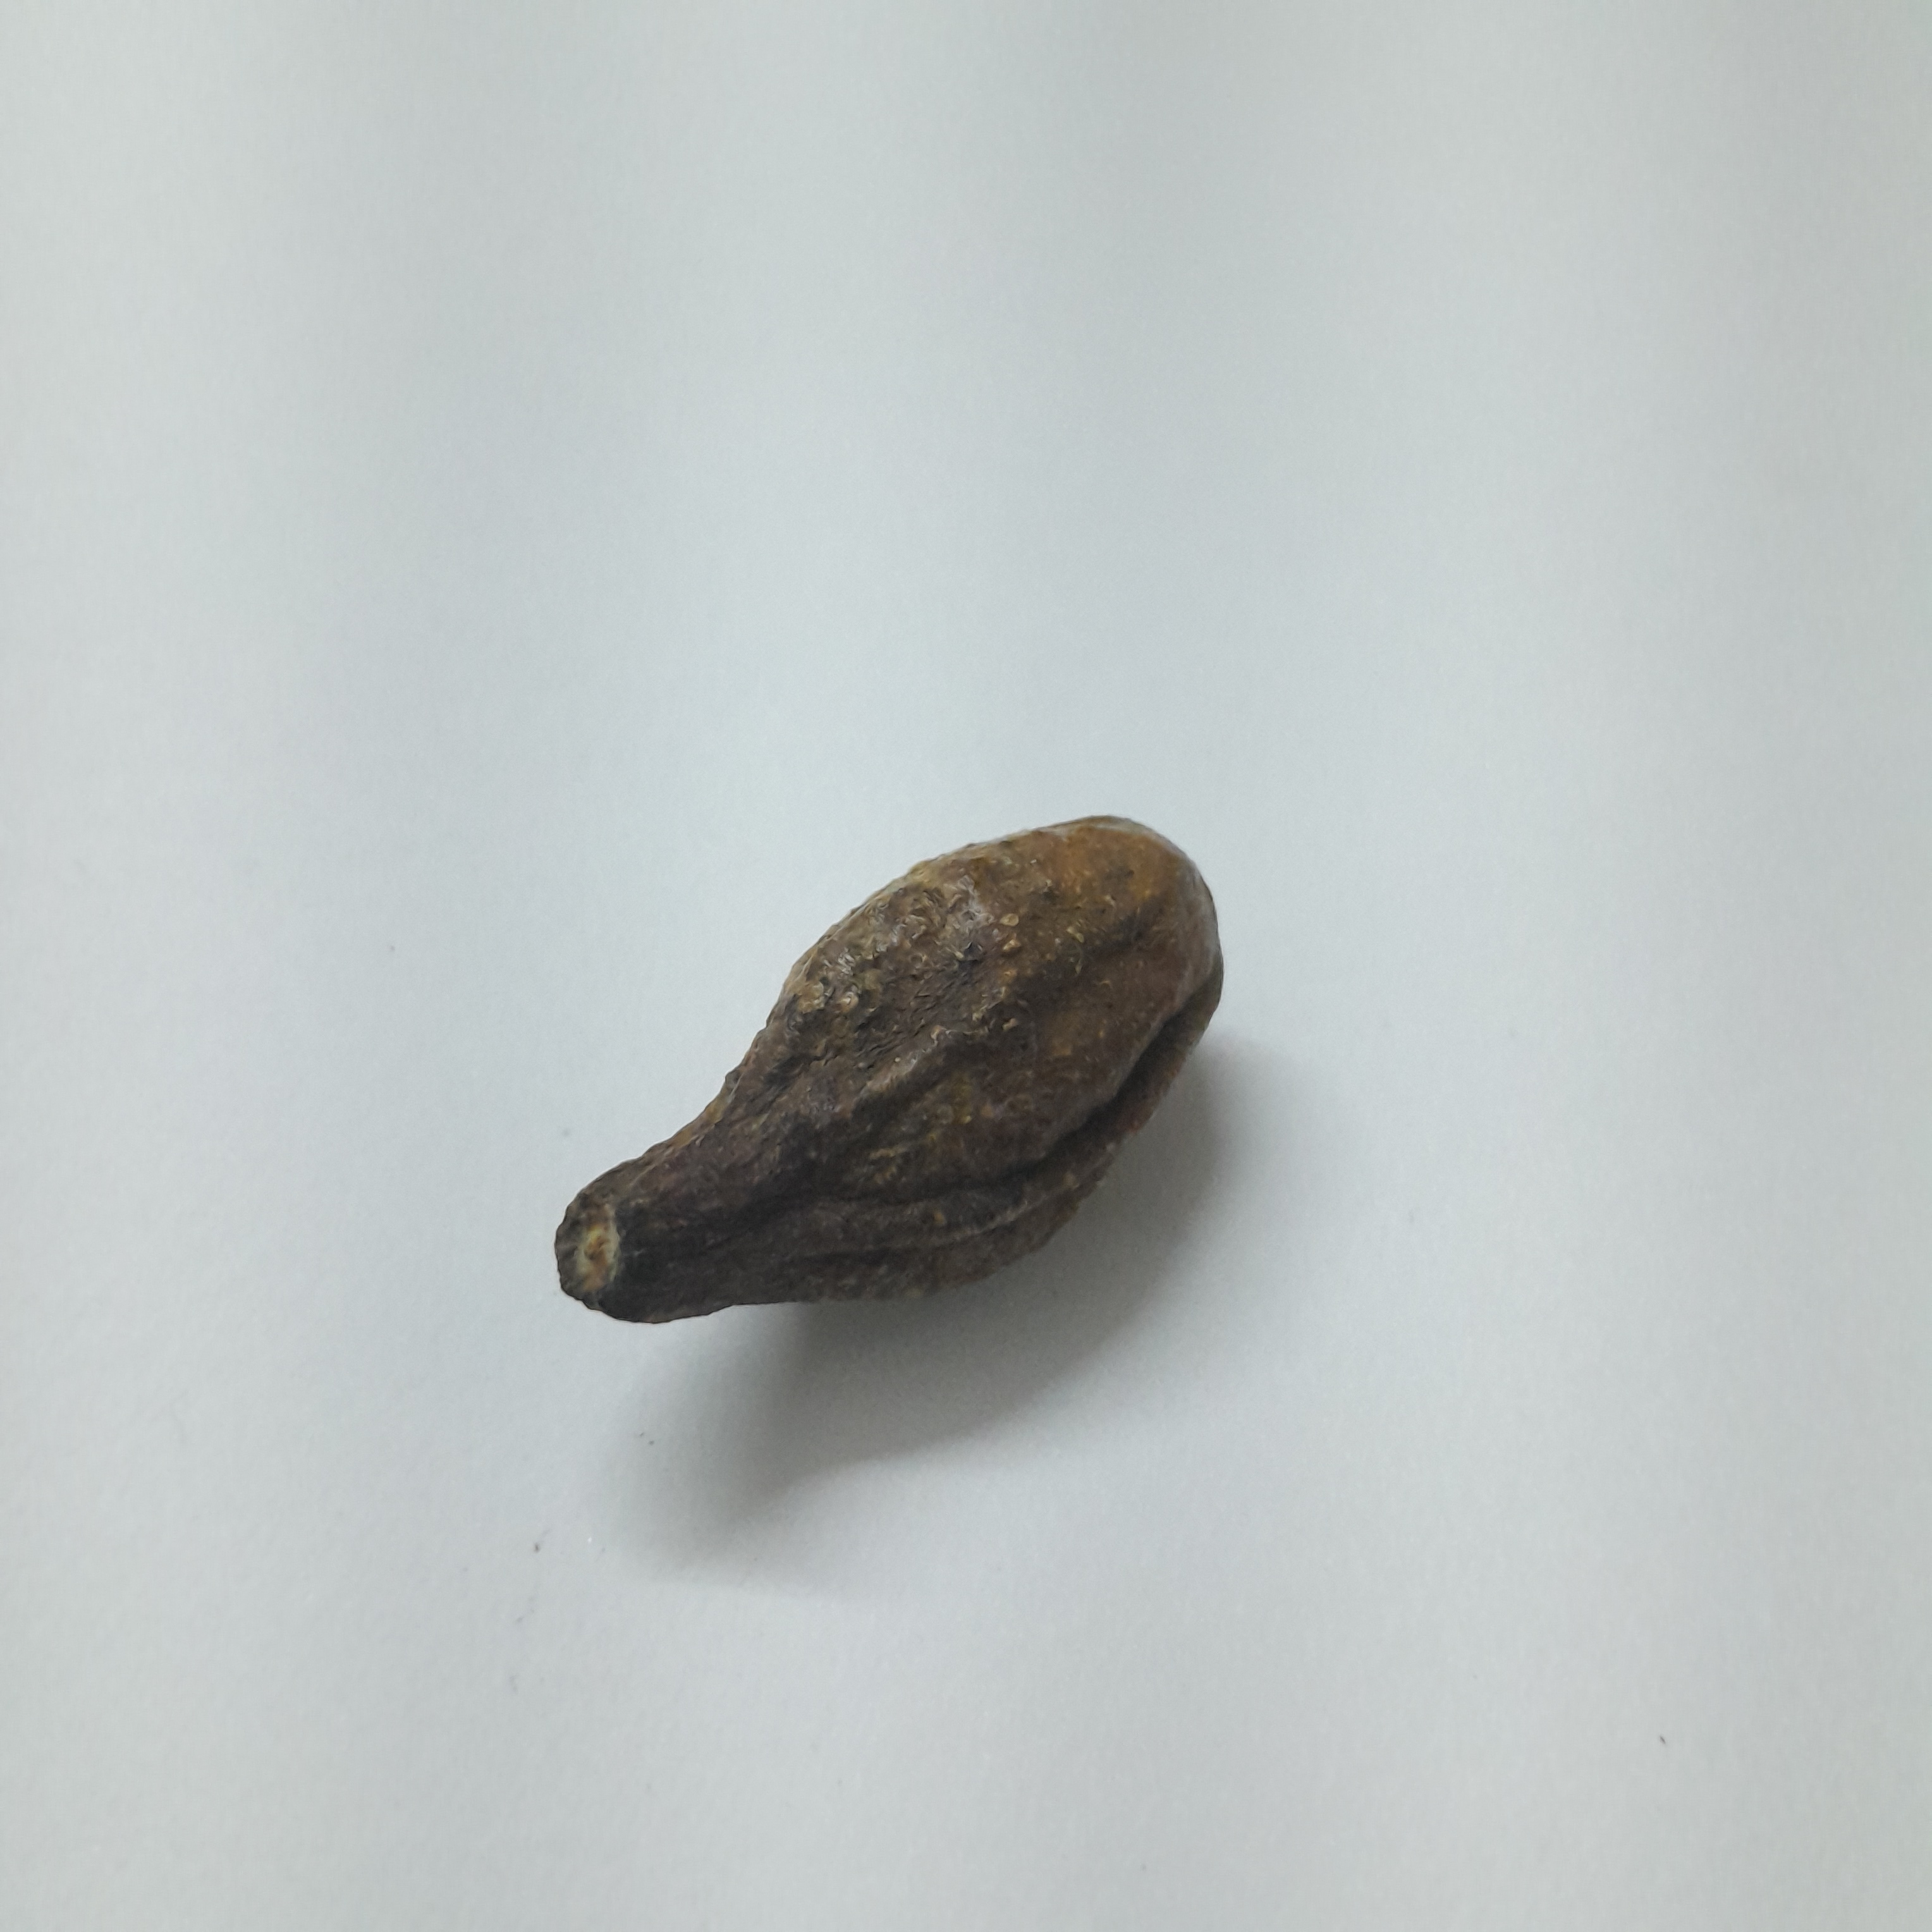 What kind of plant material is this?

hirdaa
